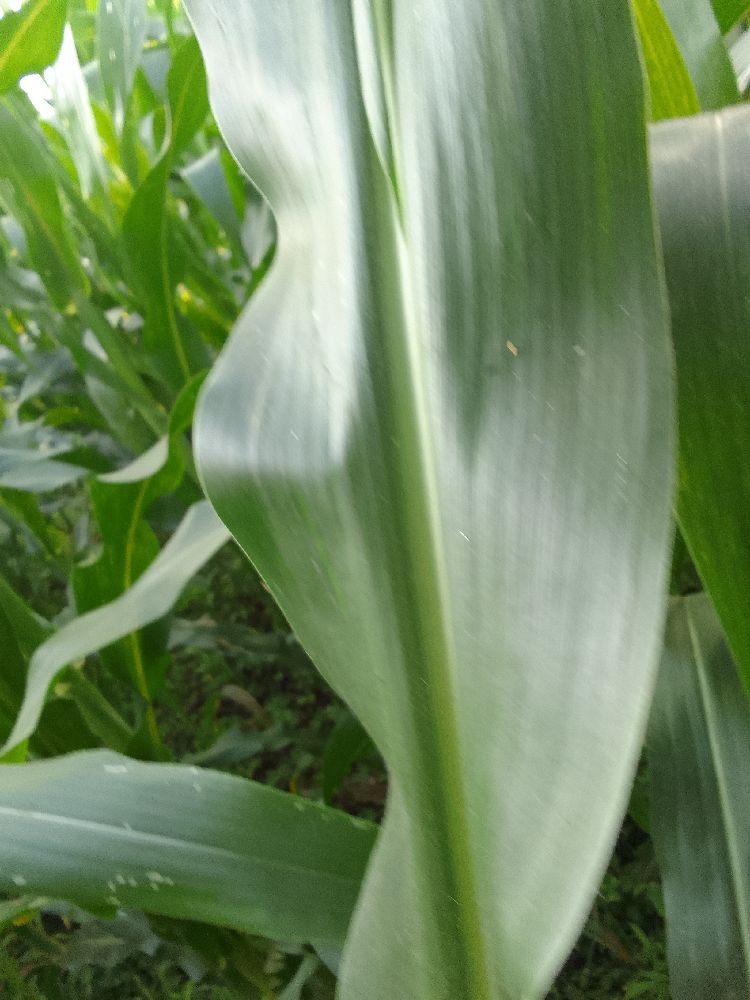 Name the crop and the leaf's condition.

maize, healthy
